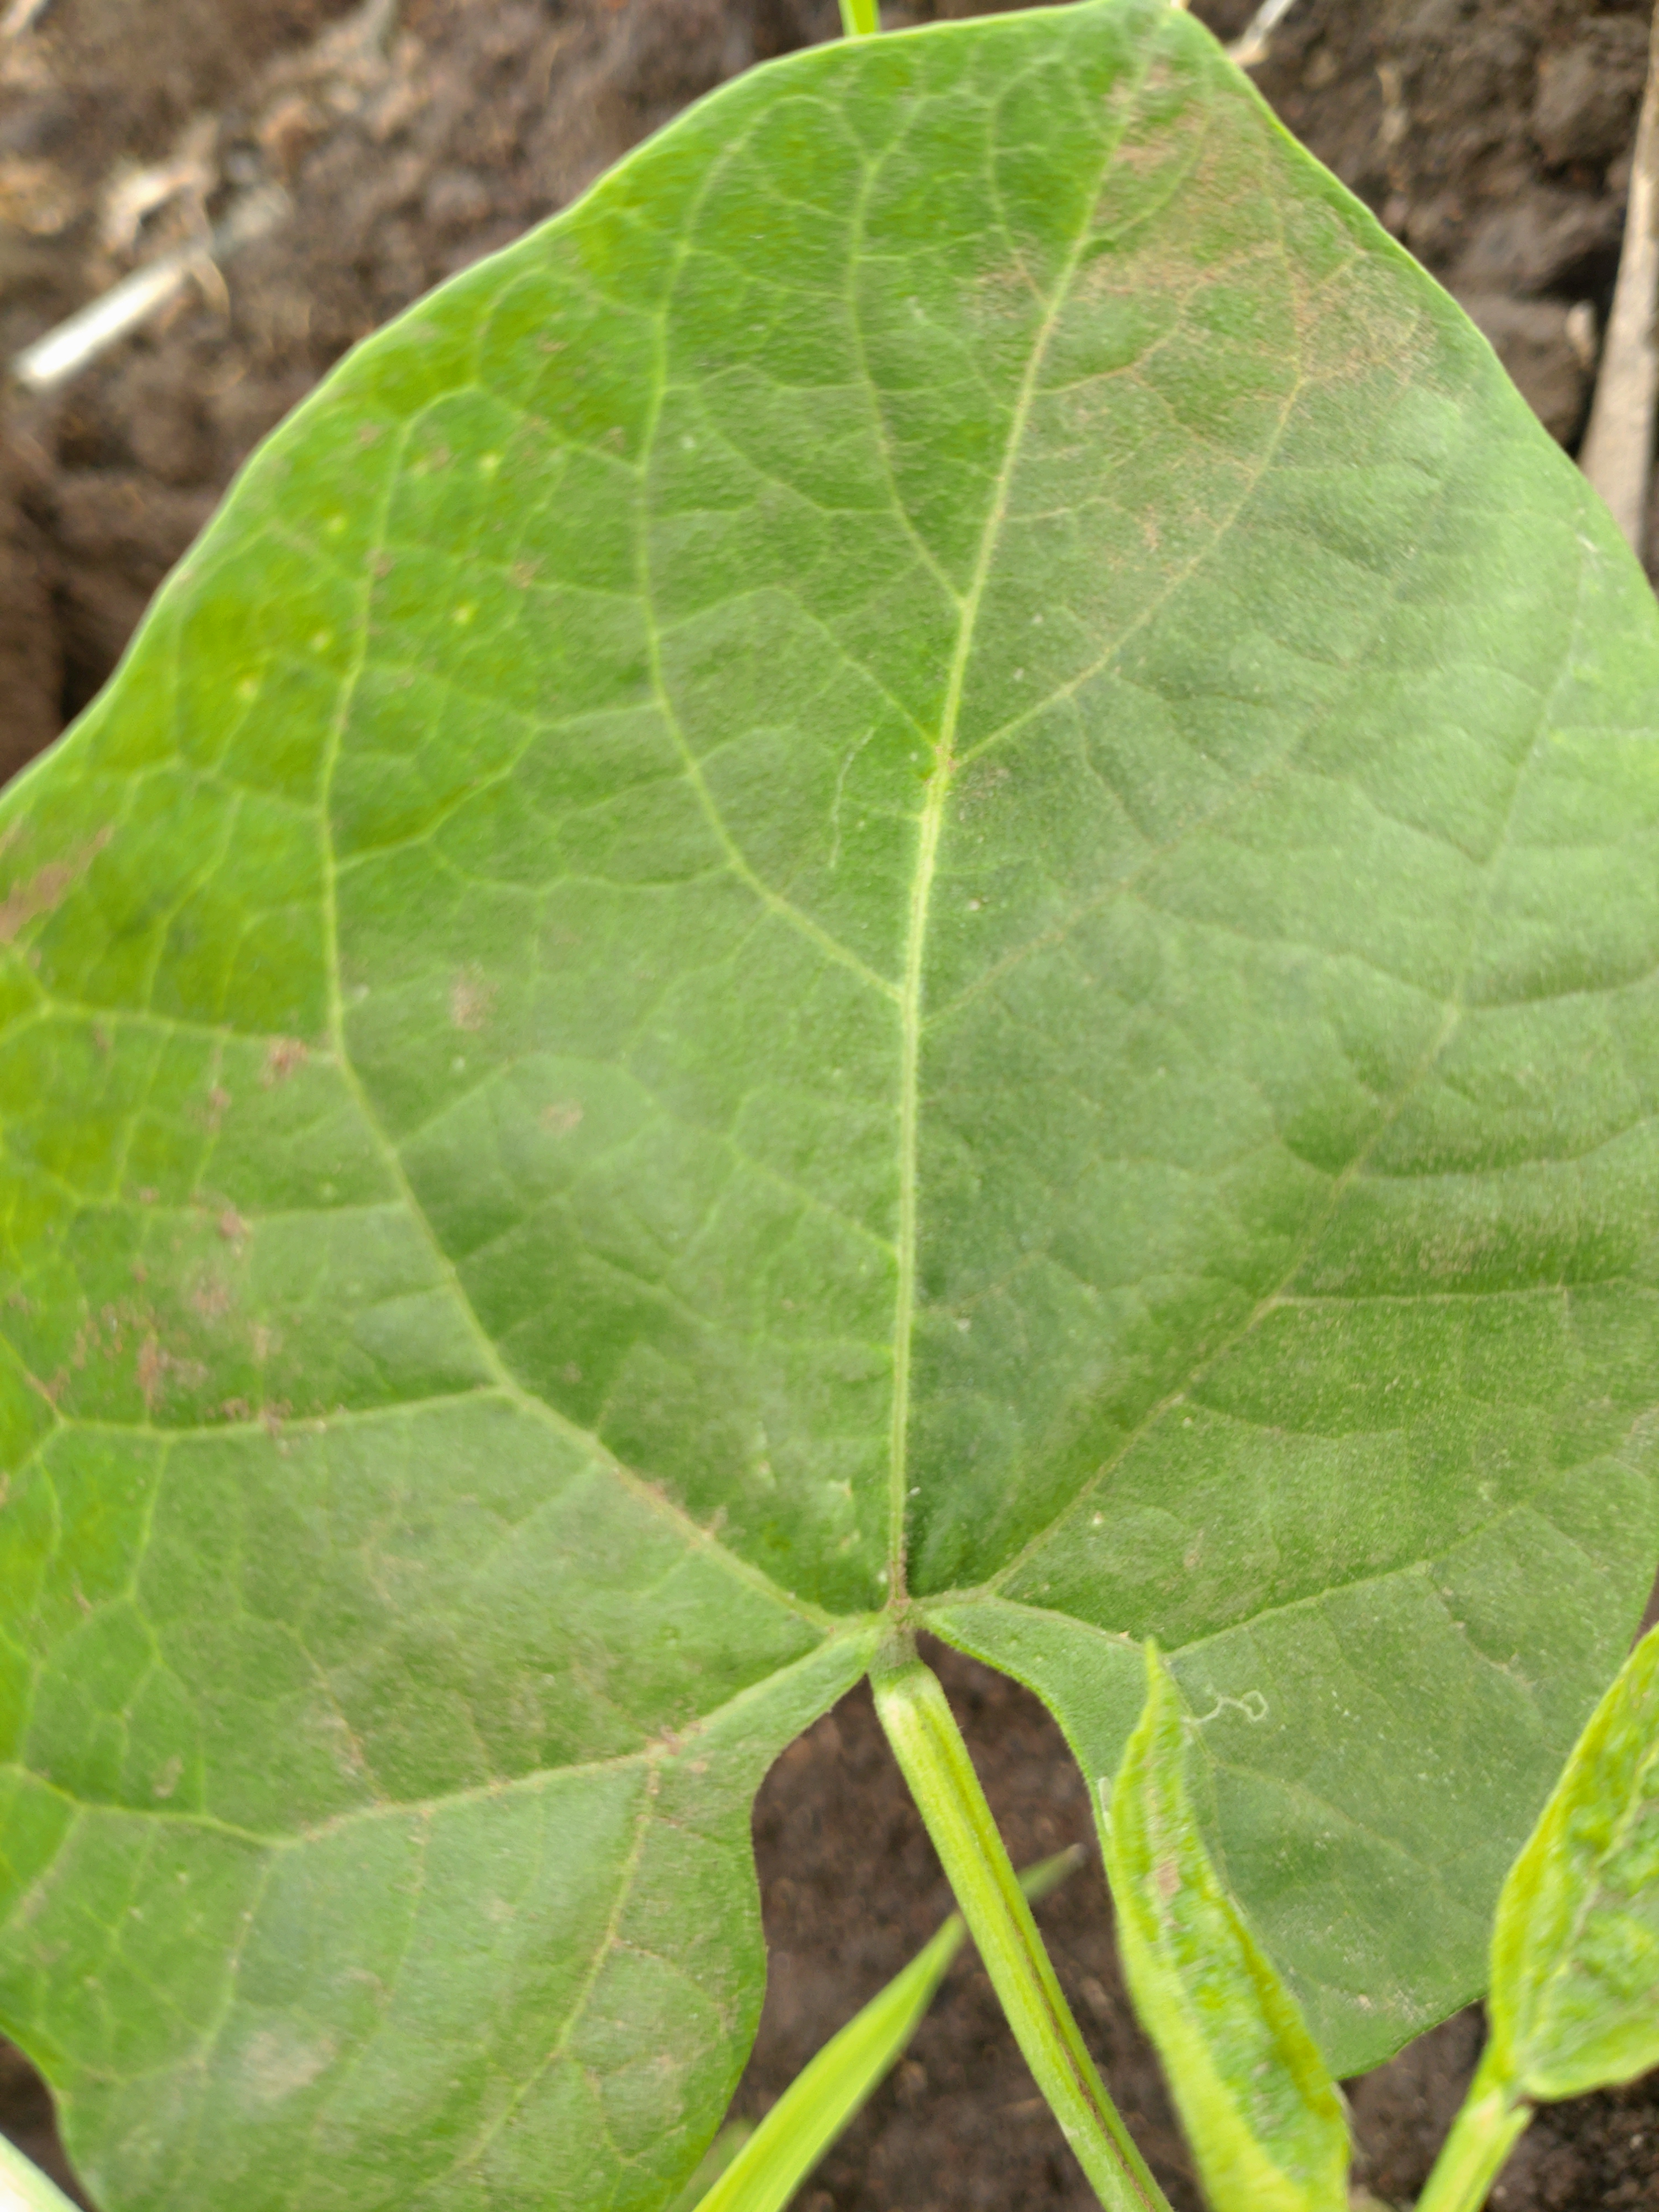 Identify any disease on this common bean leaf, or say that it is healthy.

healthy
